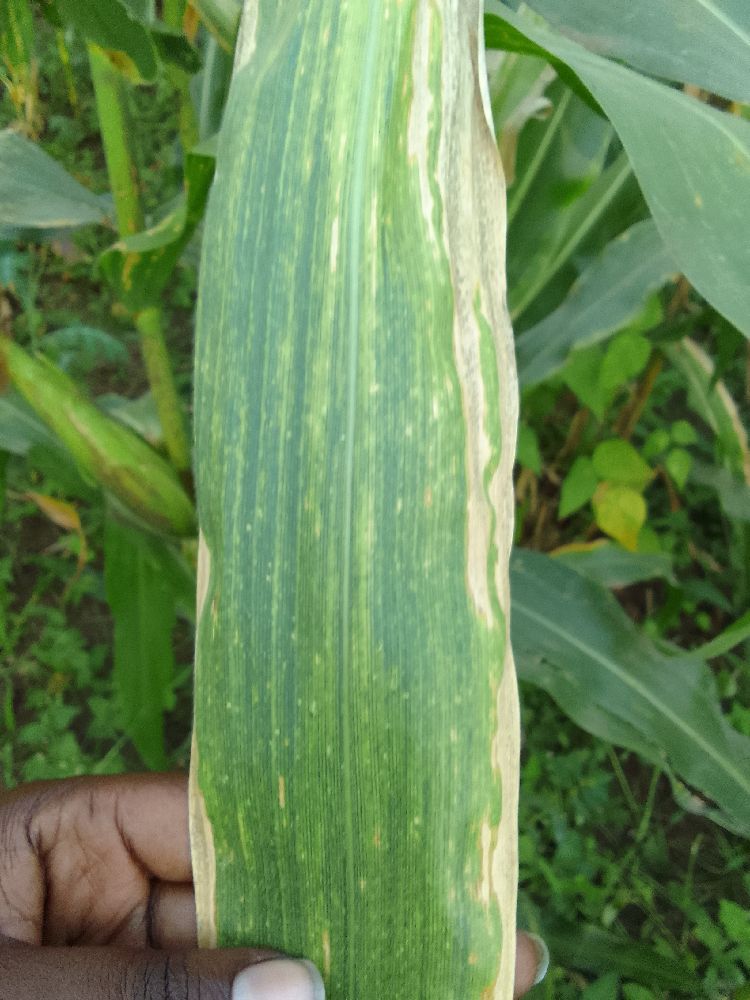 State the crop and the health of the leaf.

maize, maize lethal necrosis
